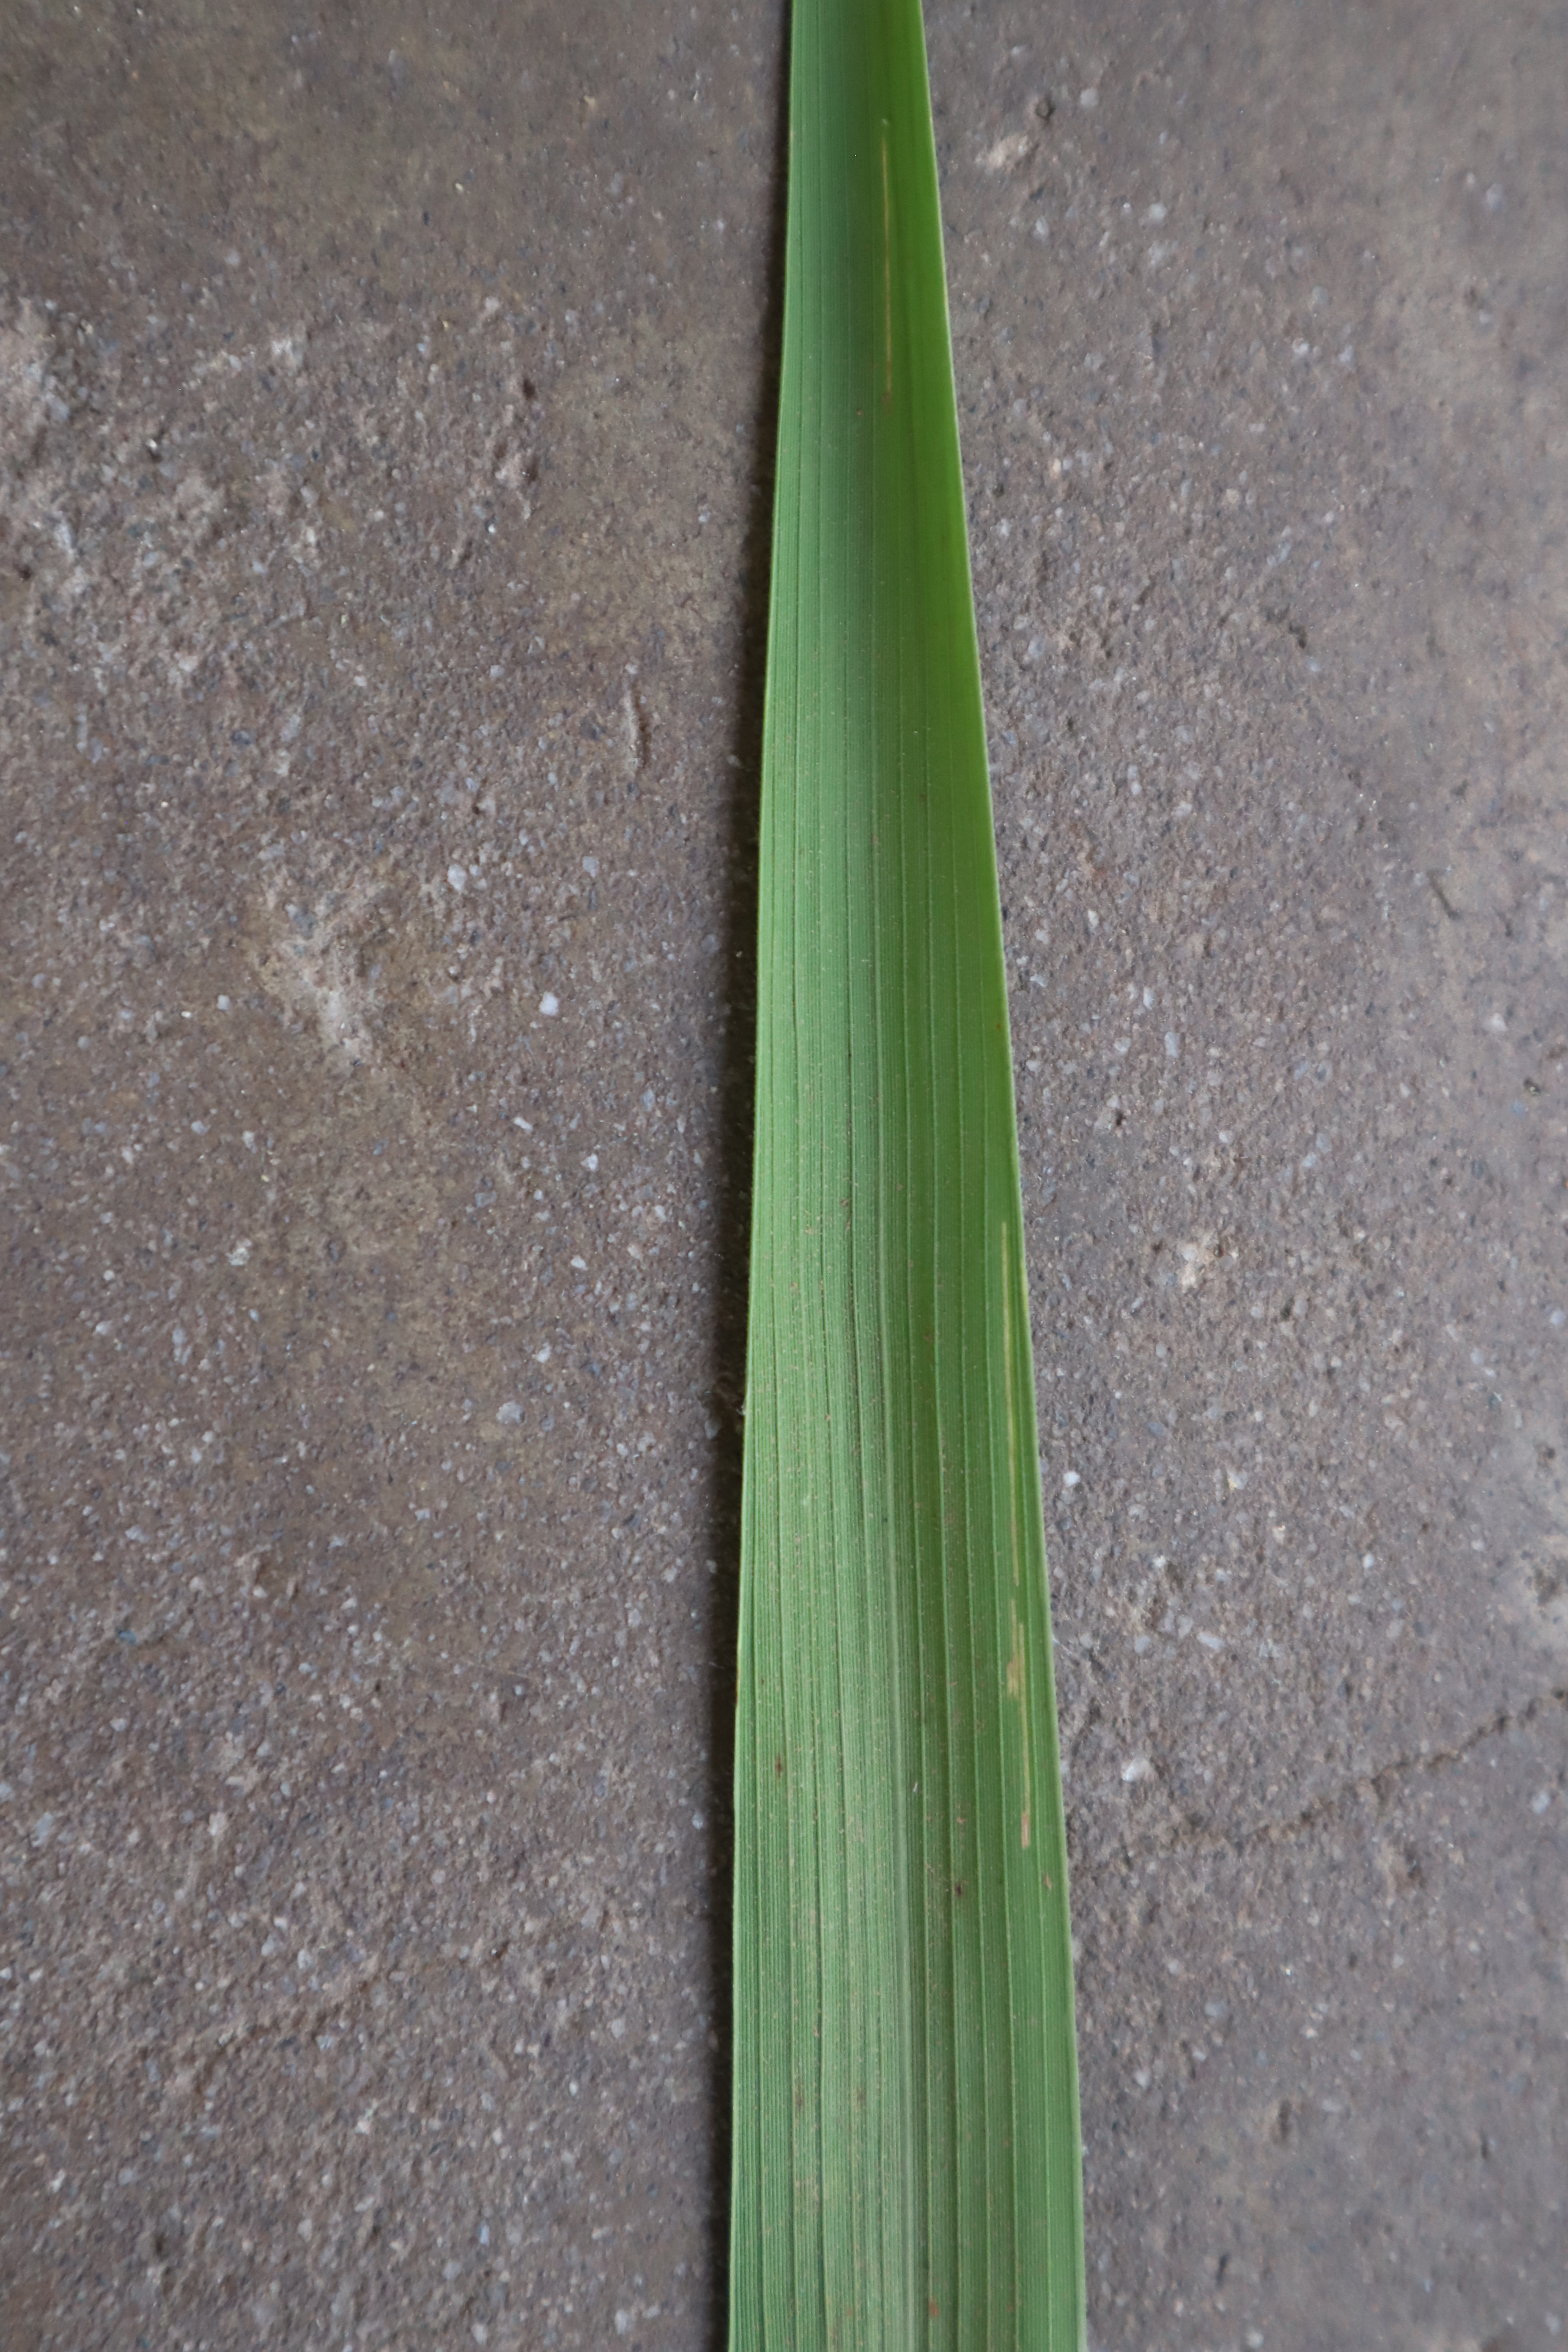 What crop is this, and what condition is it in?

rice, healthy leaves
